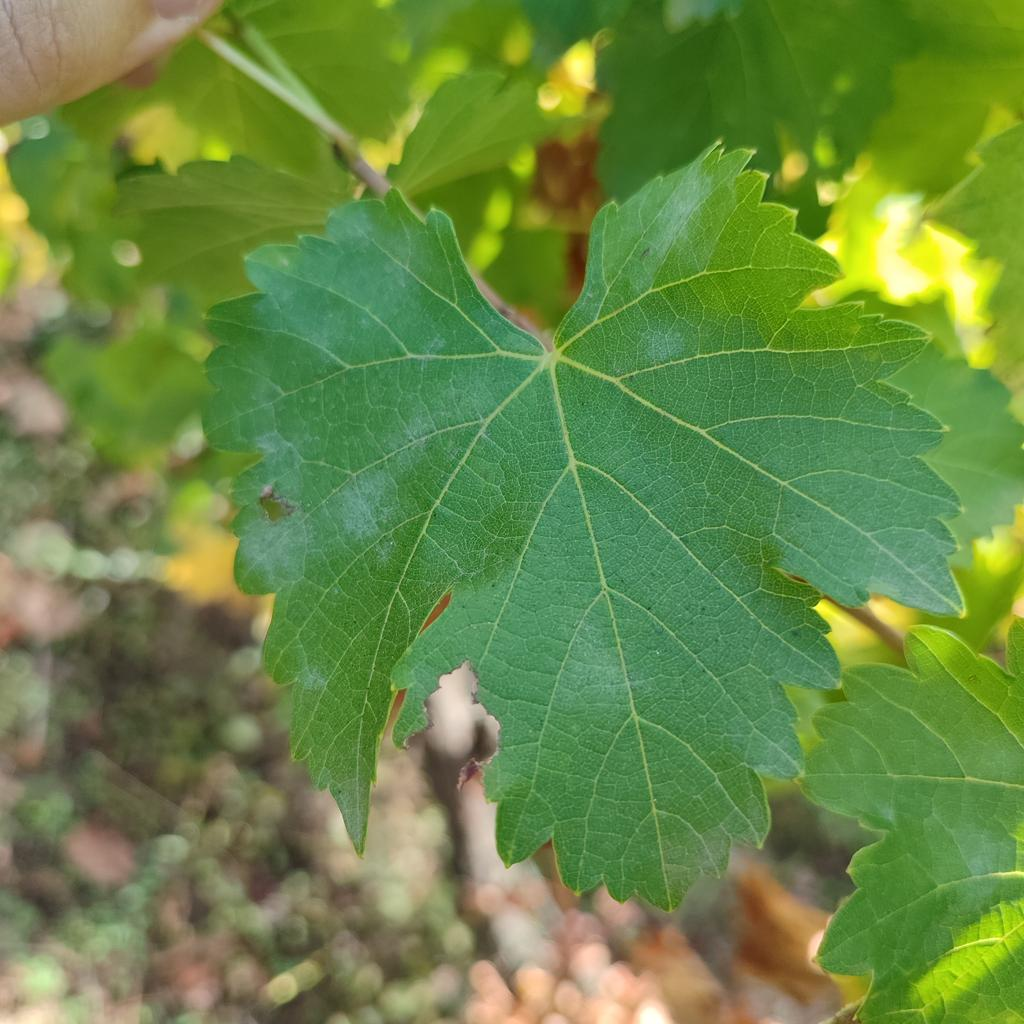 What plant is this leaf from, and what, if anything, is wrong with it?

grapevine, powdery mildew
